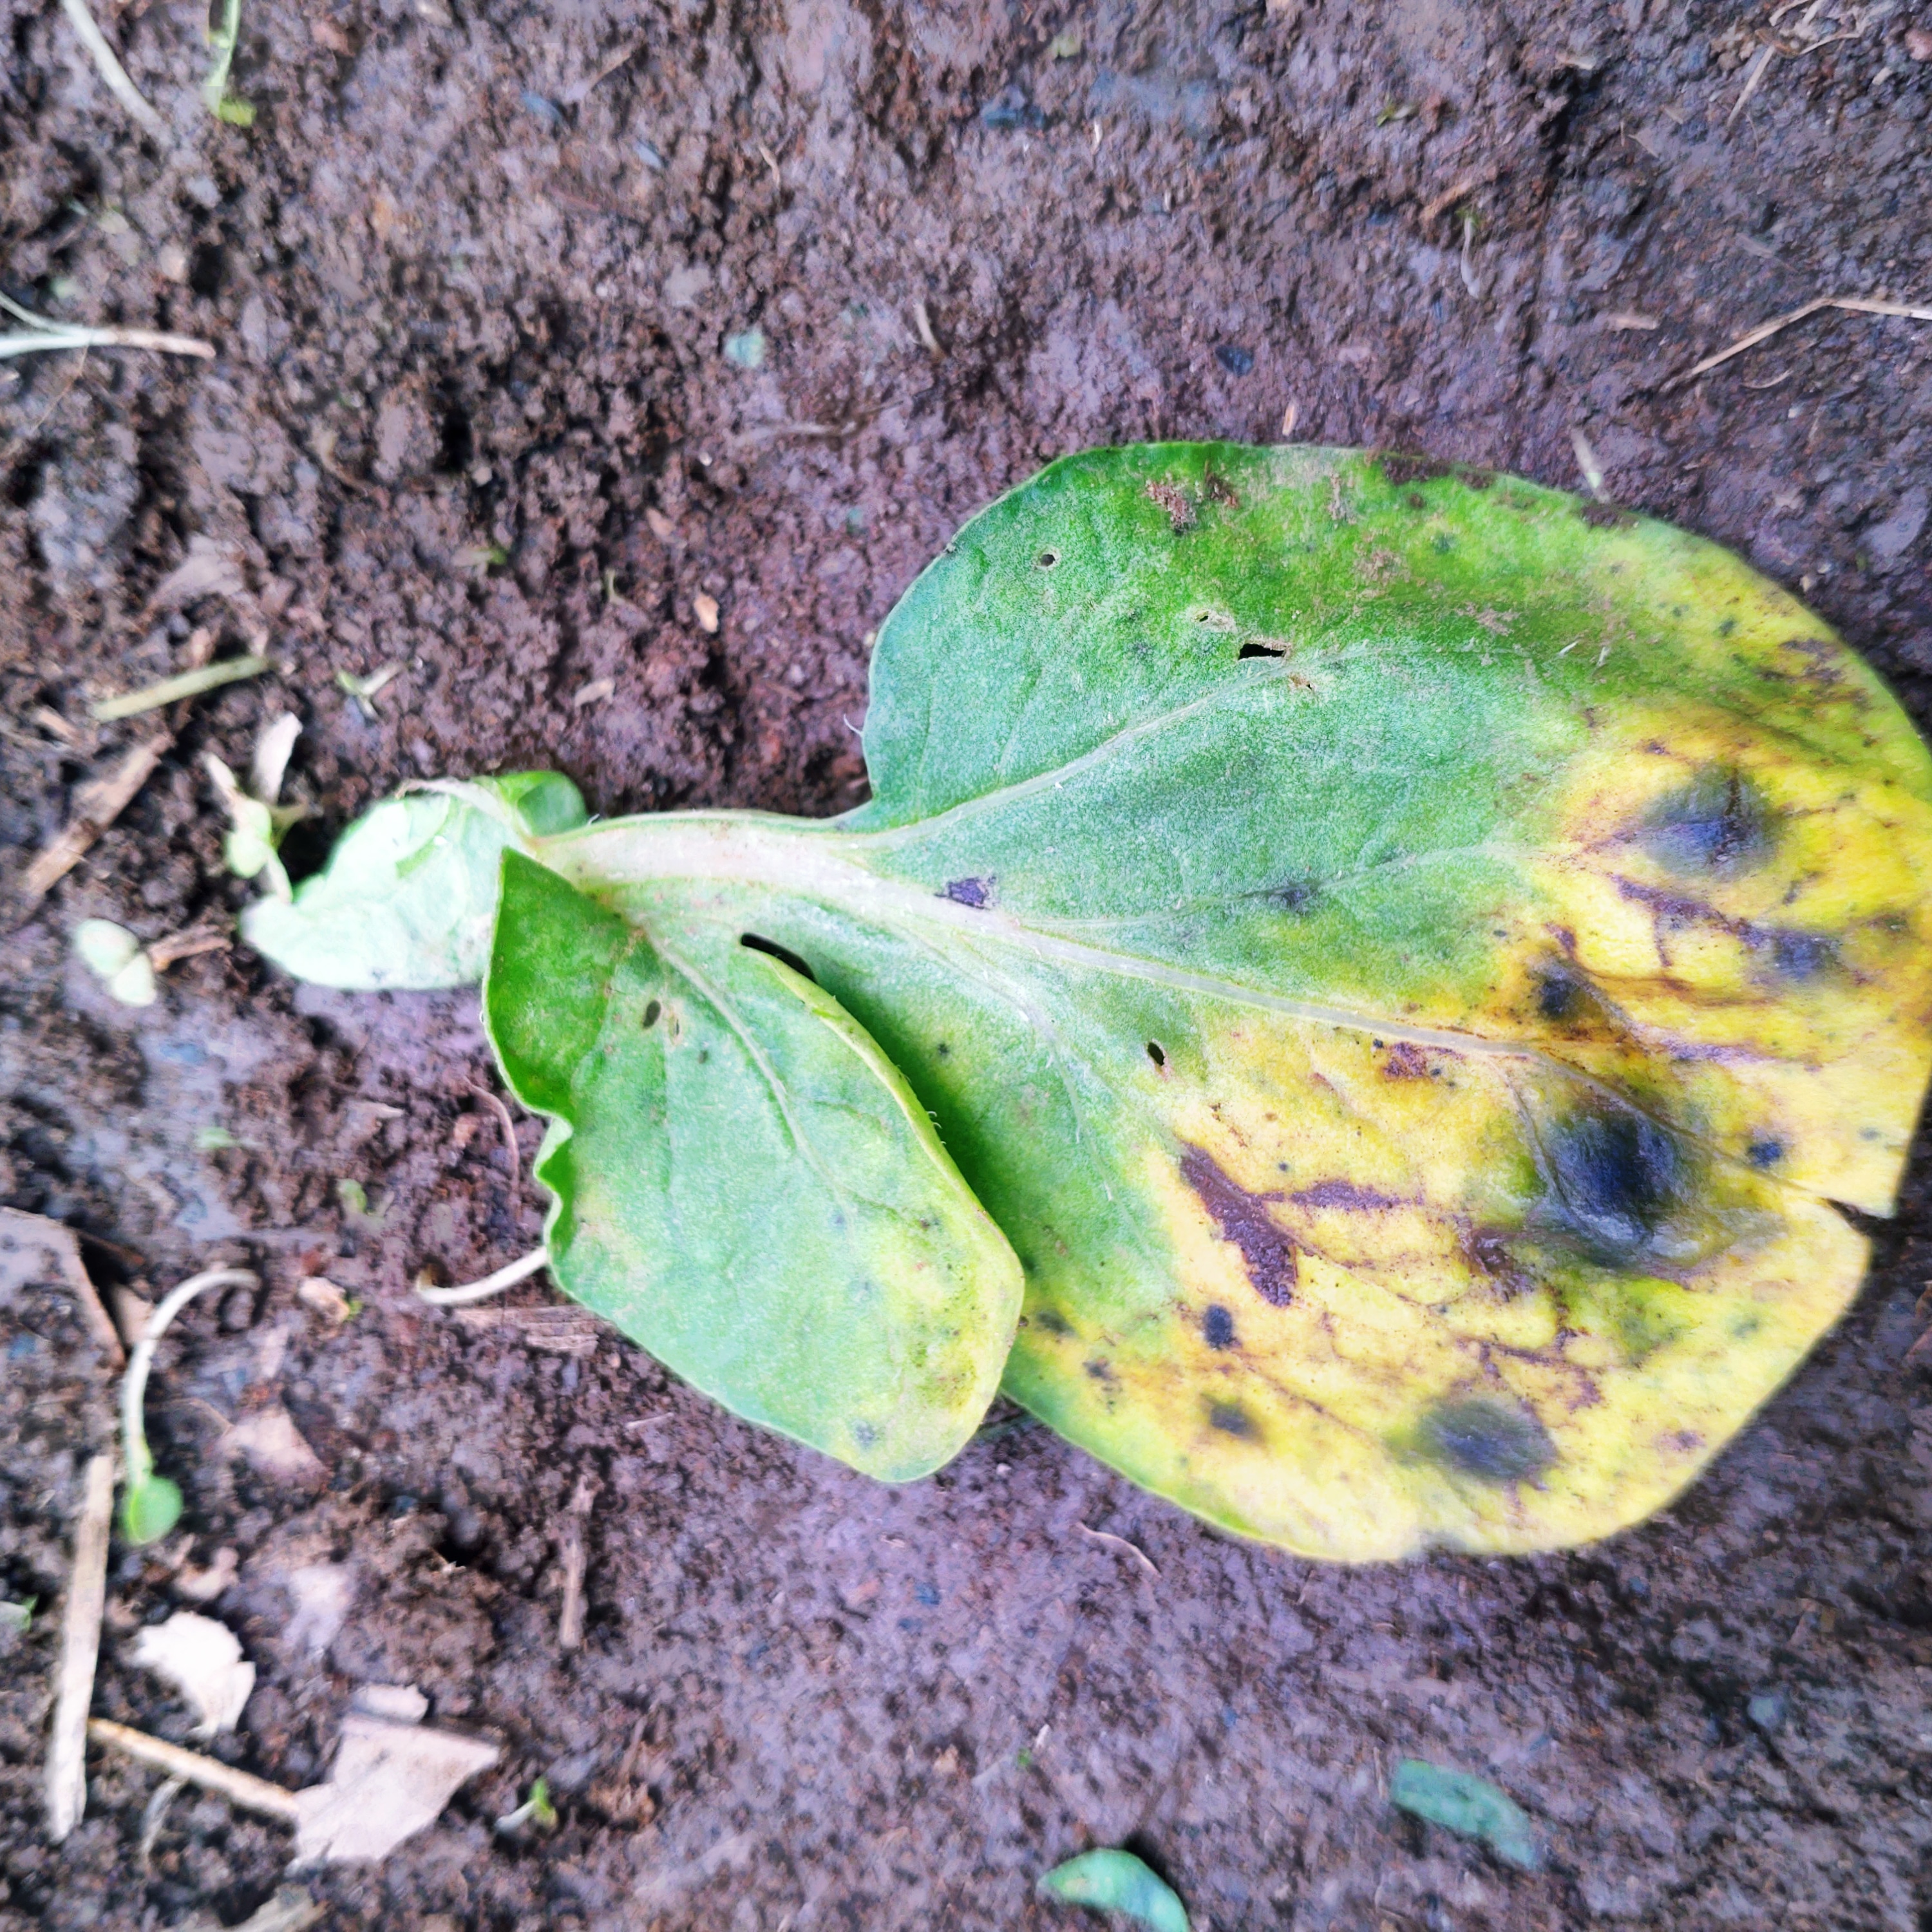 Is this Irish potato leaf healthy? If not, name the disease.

late blight
